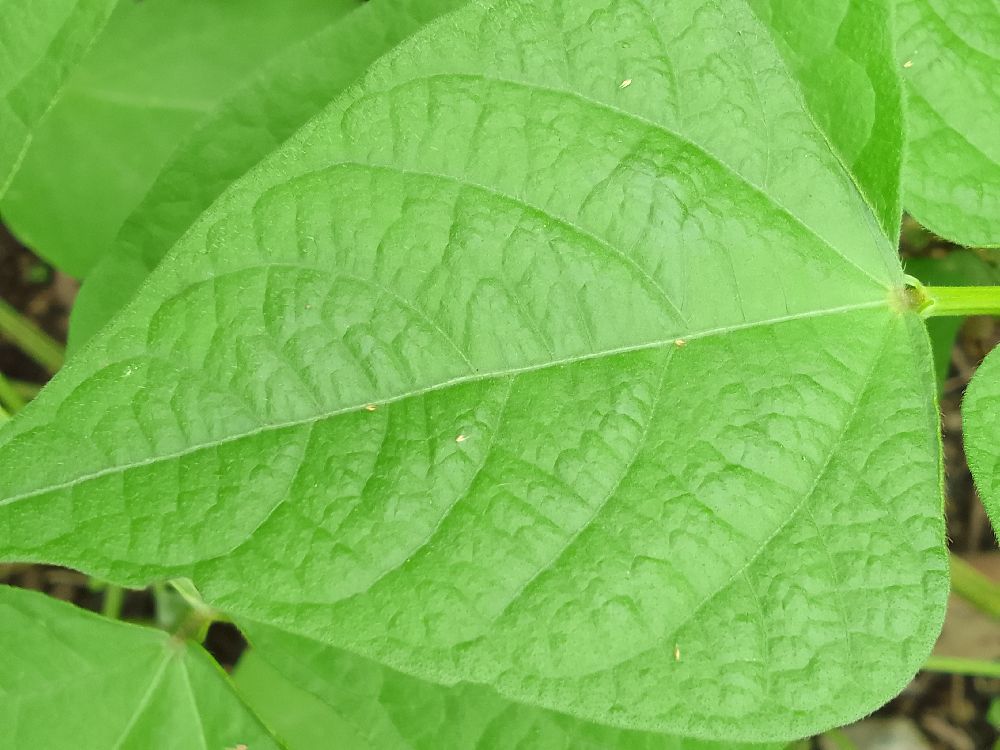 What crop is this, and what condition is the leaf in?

common bean, healthy
